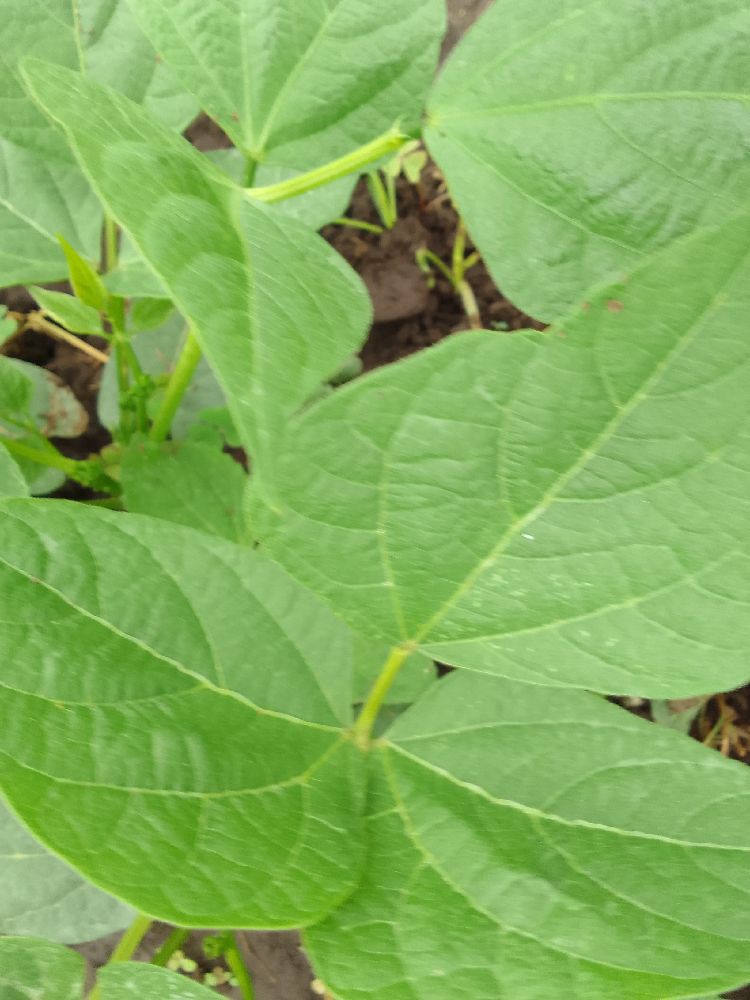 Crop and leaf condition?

common bean, healthy
